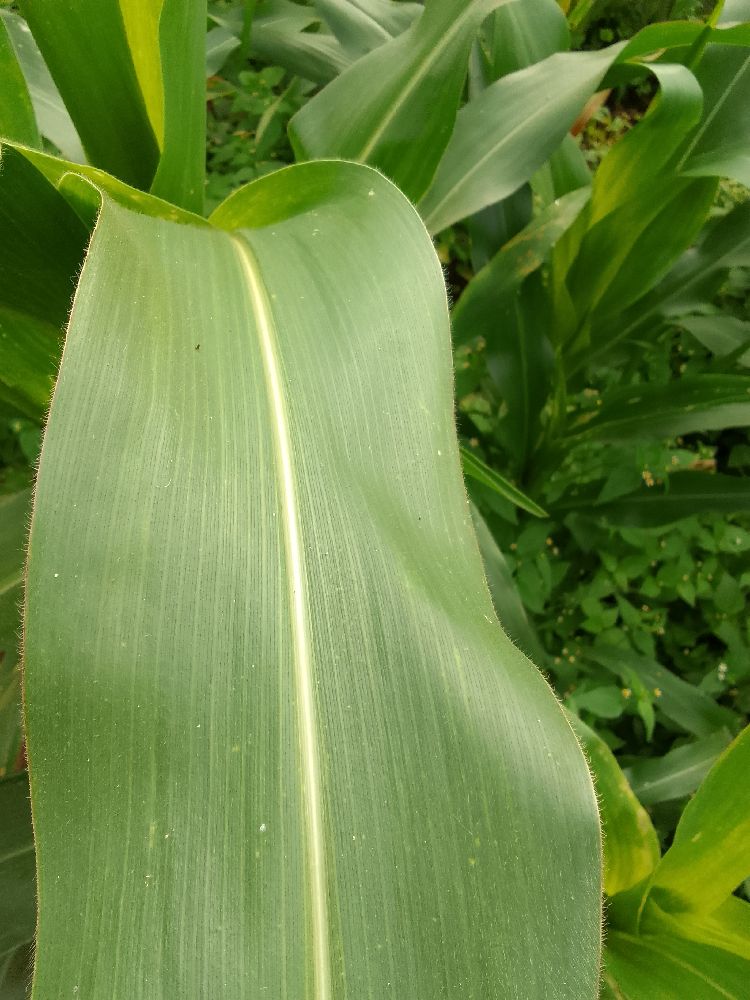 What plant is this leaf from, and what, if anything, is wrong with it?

maize, healthy
